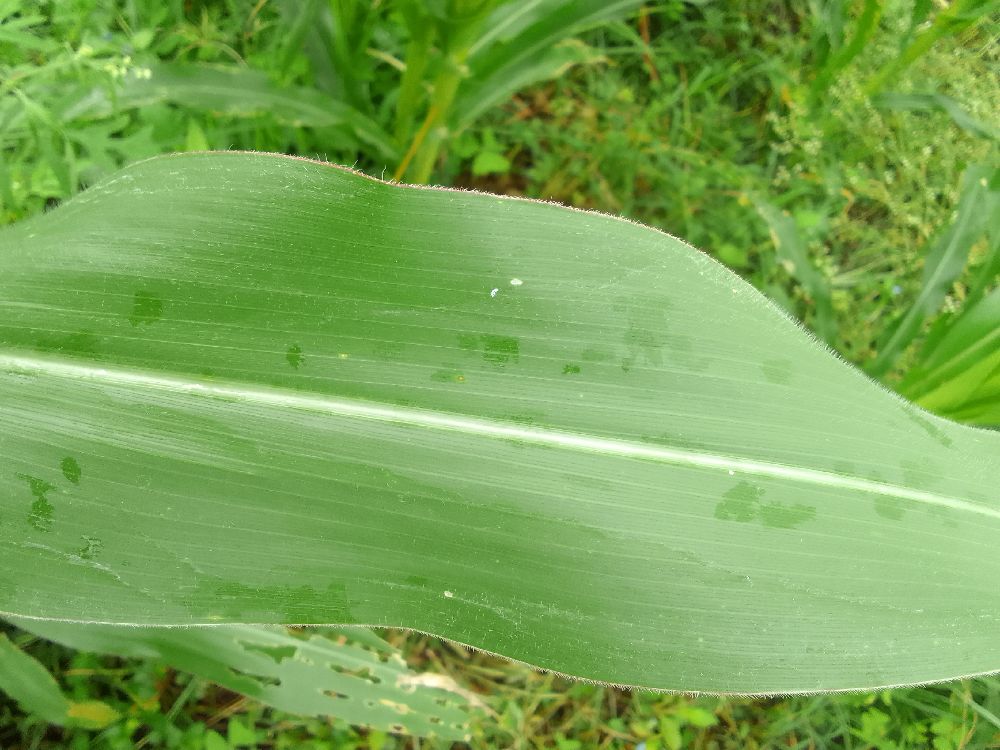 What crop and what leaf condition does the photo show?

maize, healthy
